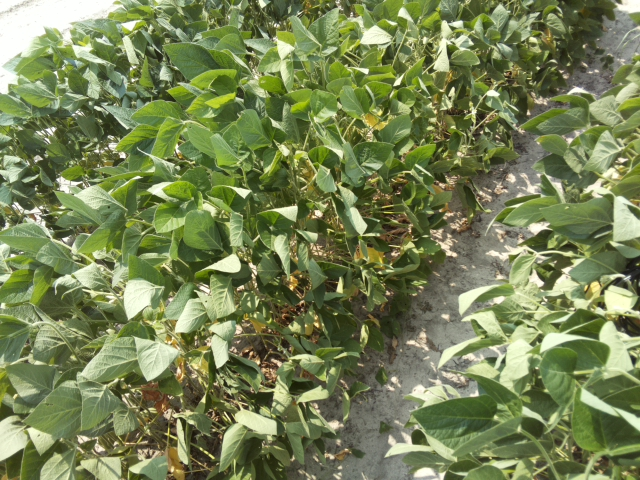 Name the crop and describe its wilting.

soybean, slight leaflet or petiole turgor loss in upper canopy
